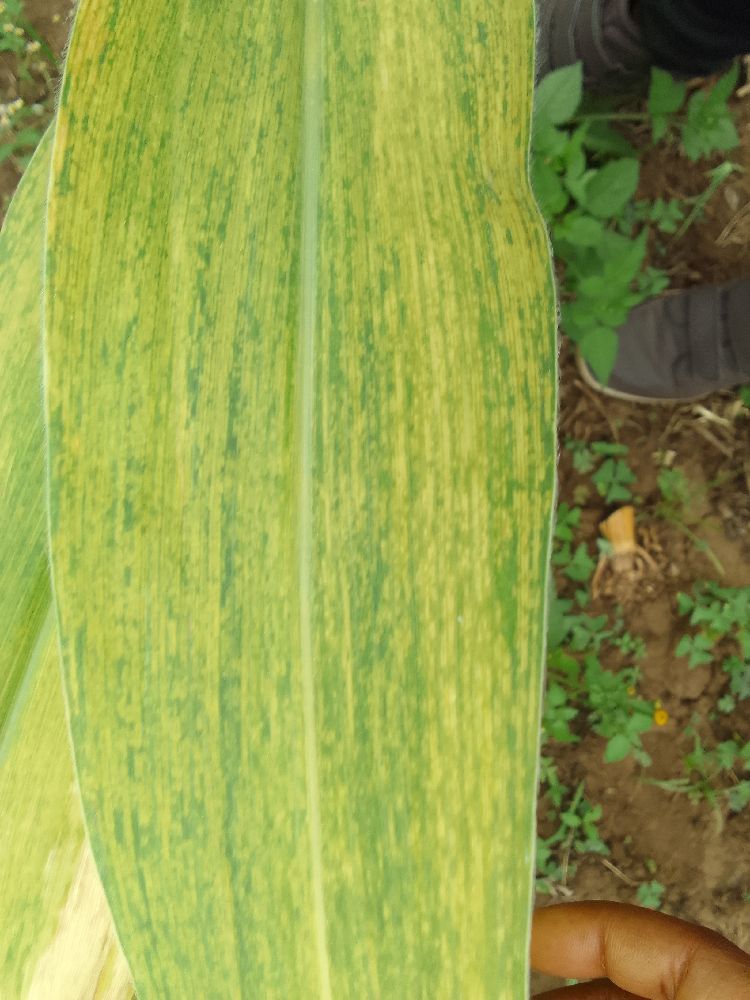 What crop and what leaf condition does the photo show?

maize, maize lethal necrosis
